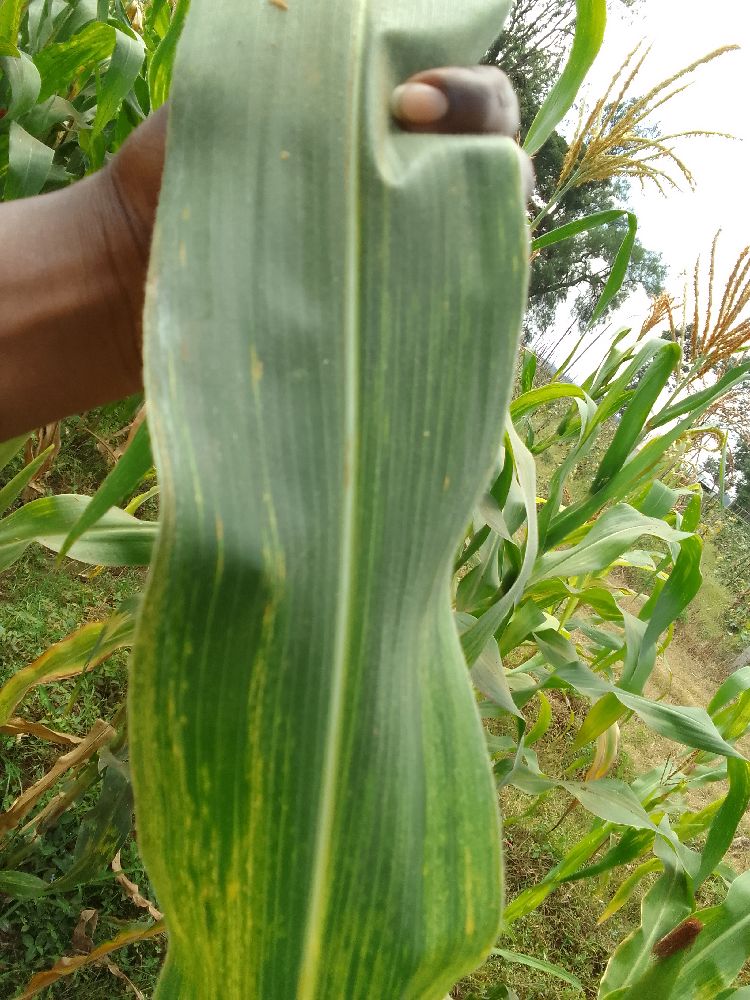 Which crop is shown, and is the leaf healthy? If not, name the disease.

maize, maize lethal necrosis
